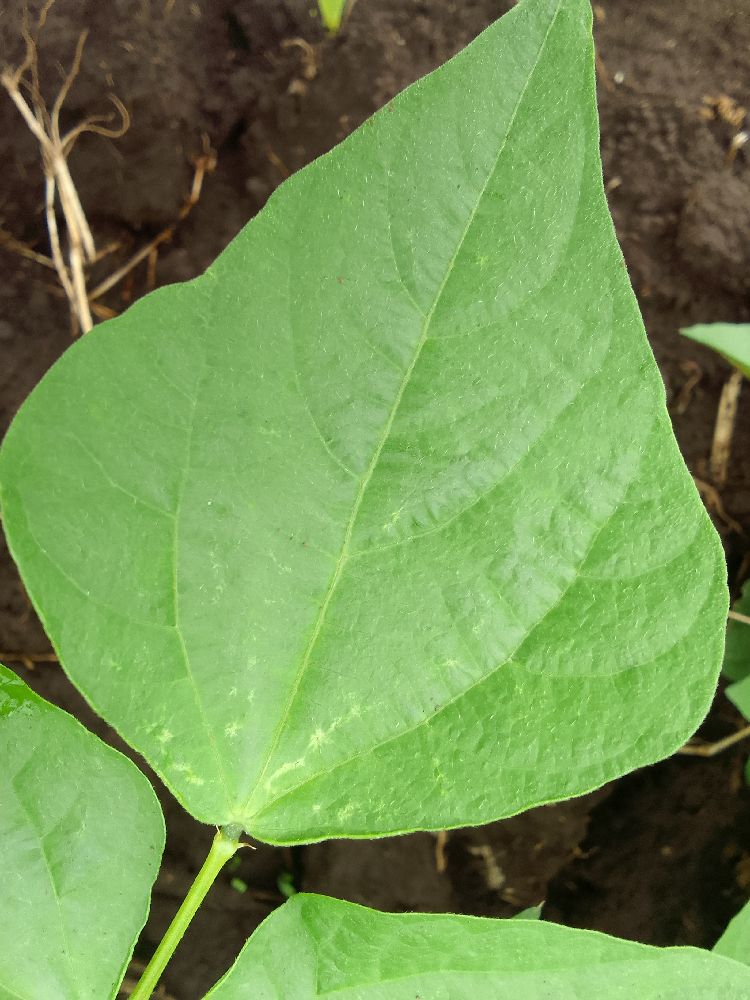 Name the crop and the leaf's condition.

common bean, healthy
